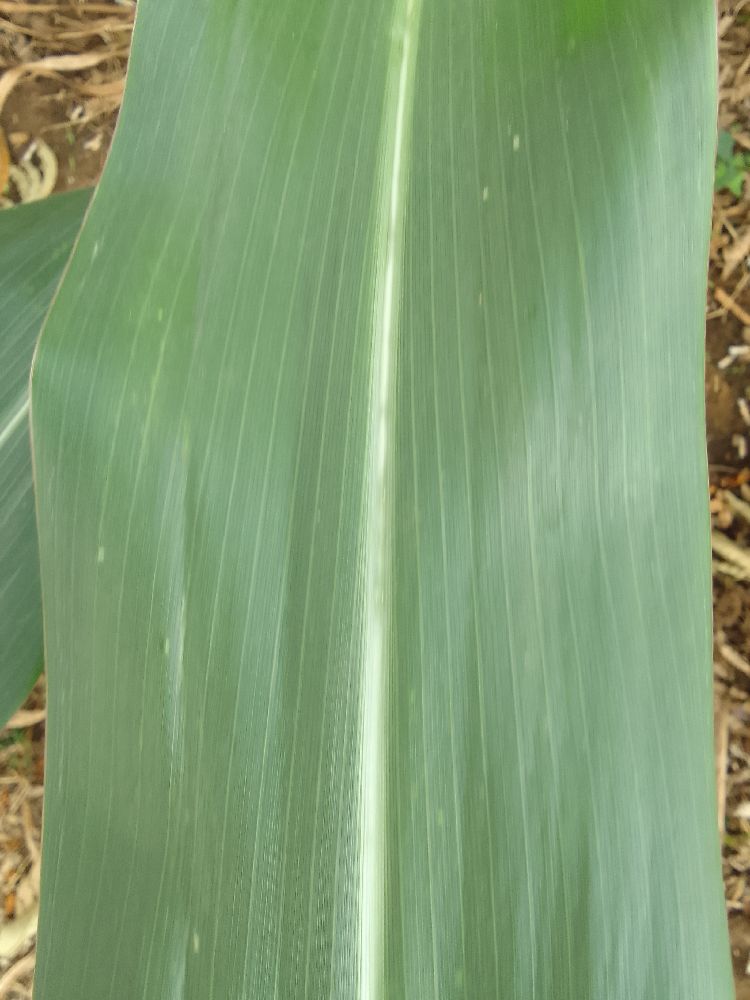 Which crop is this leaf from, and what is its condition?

maize, healthy
